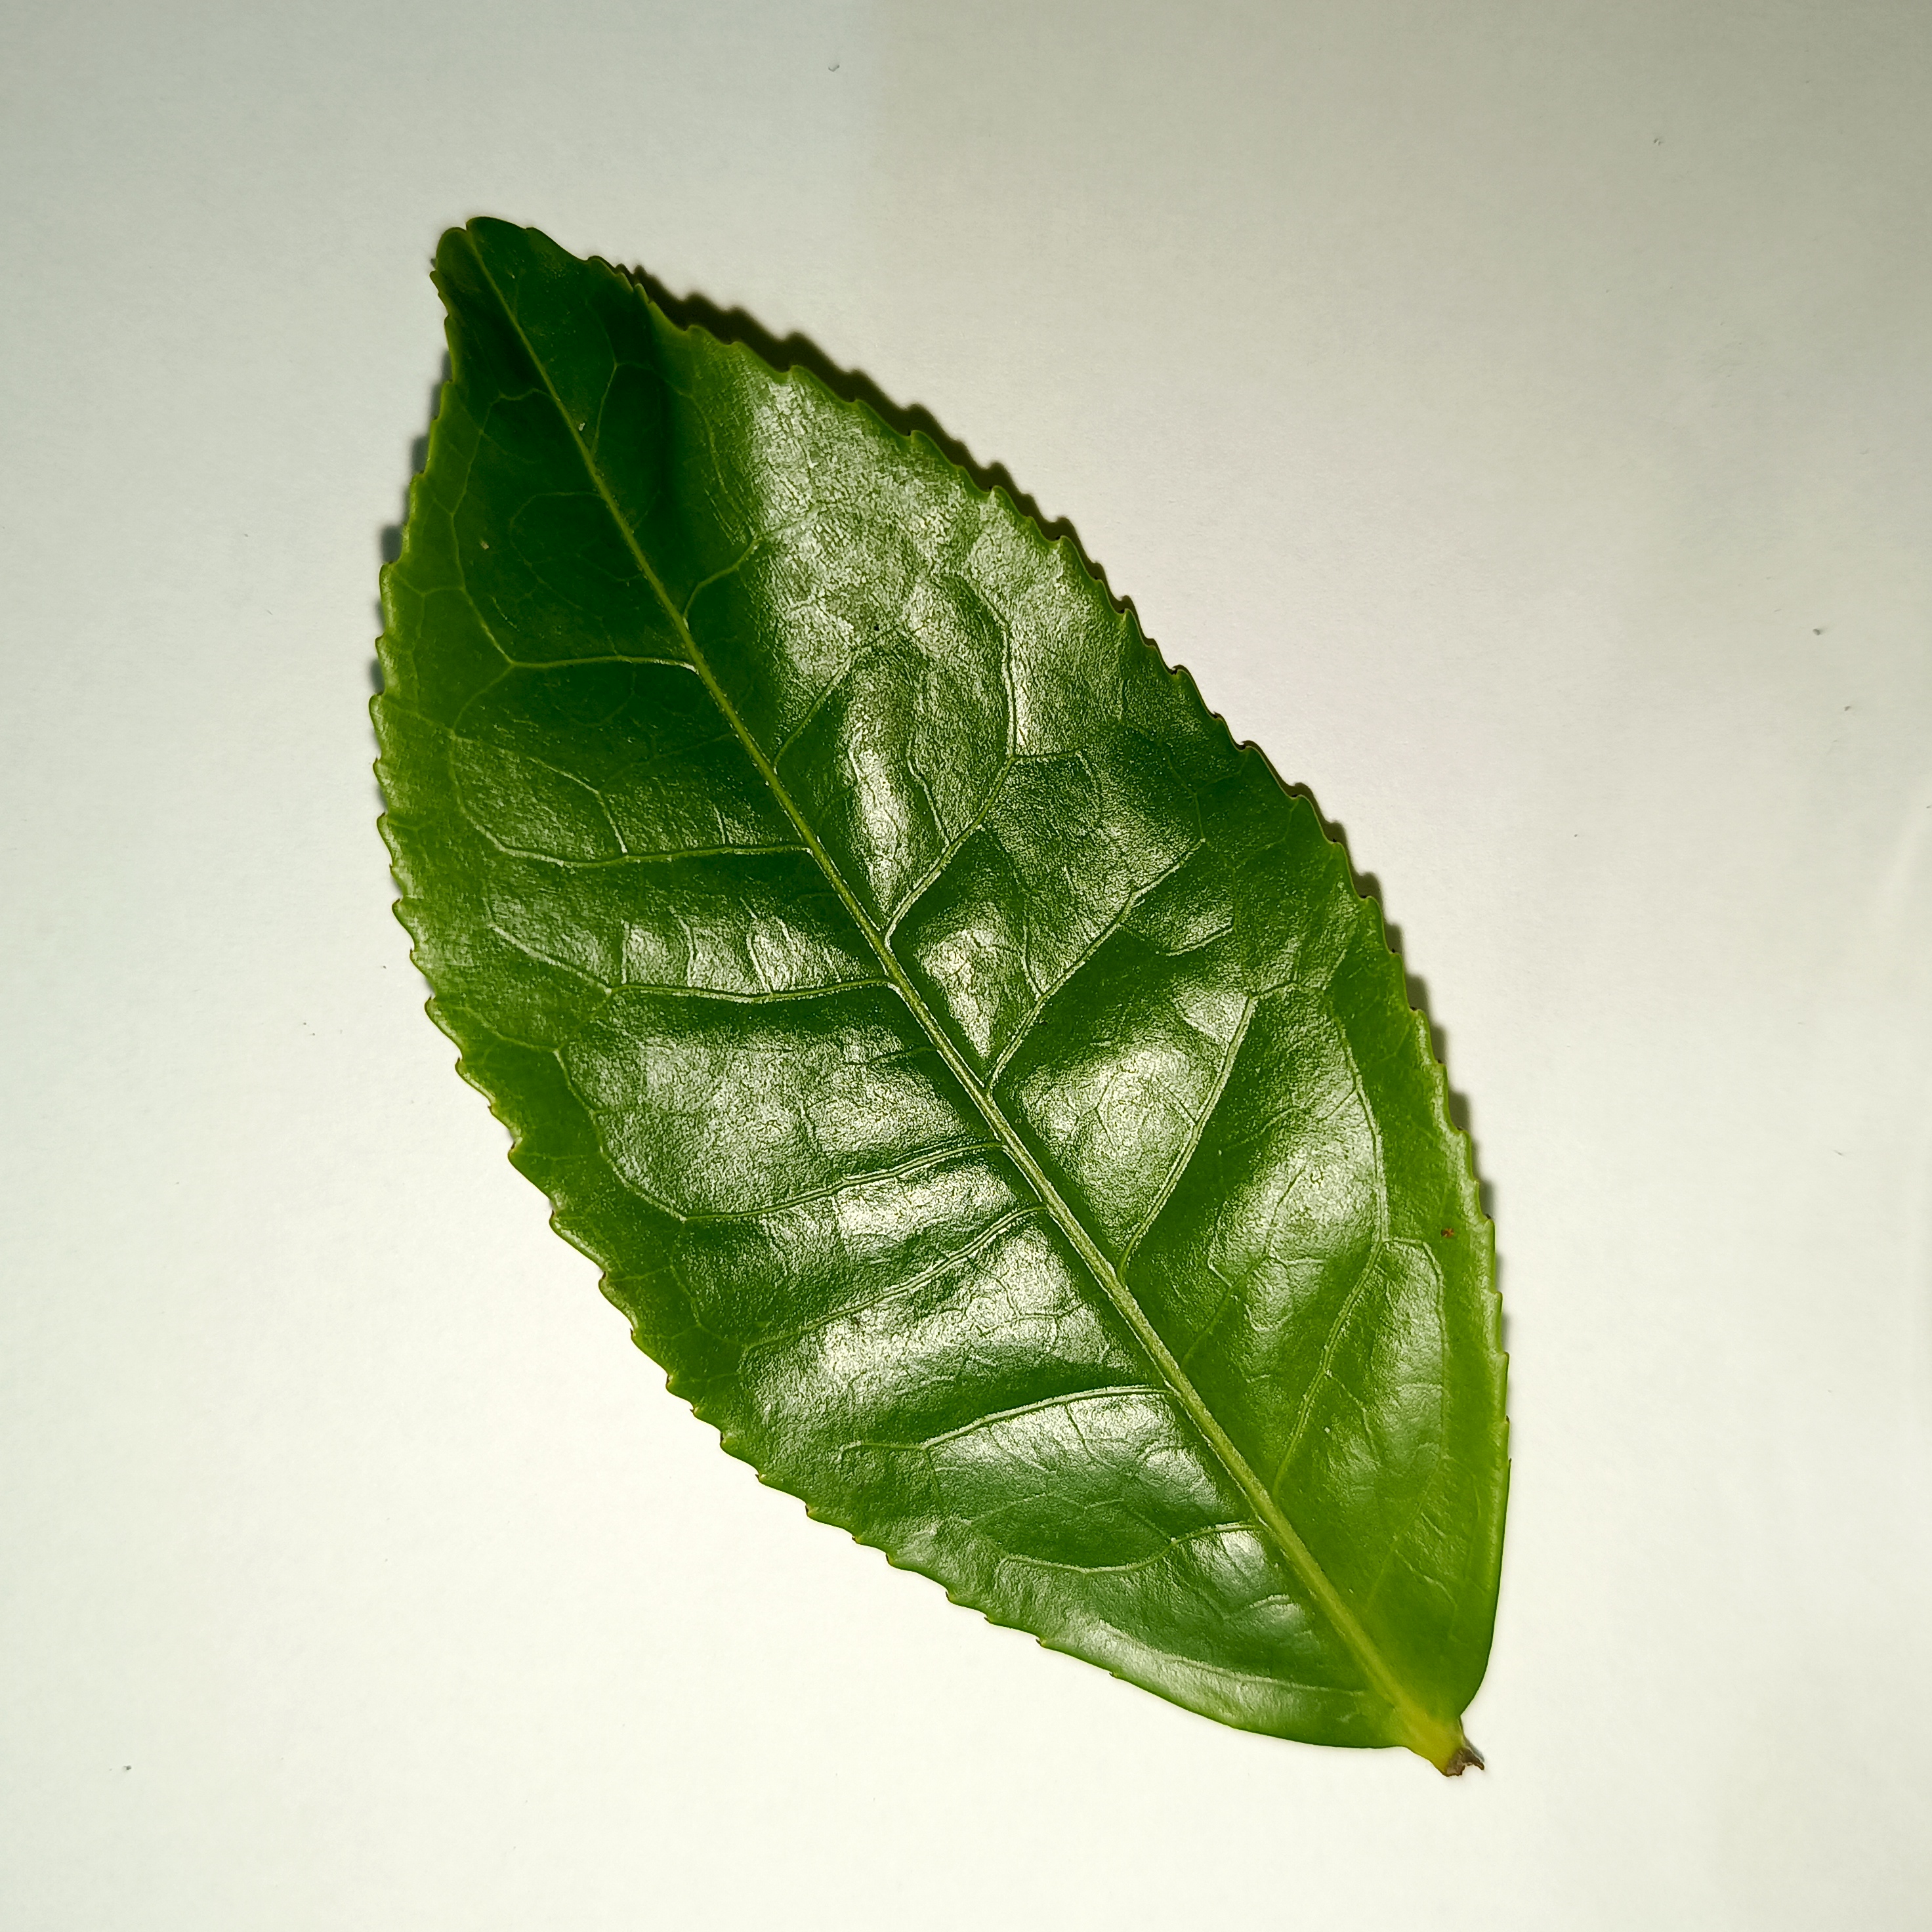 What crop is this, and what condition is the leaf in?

tea, healthy
